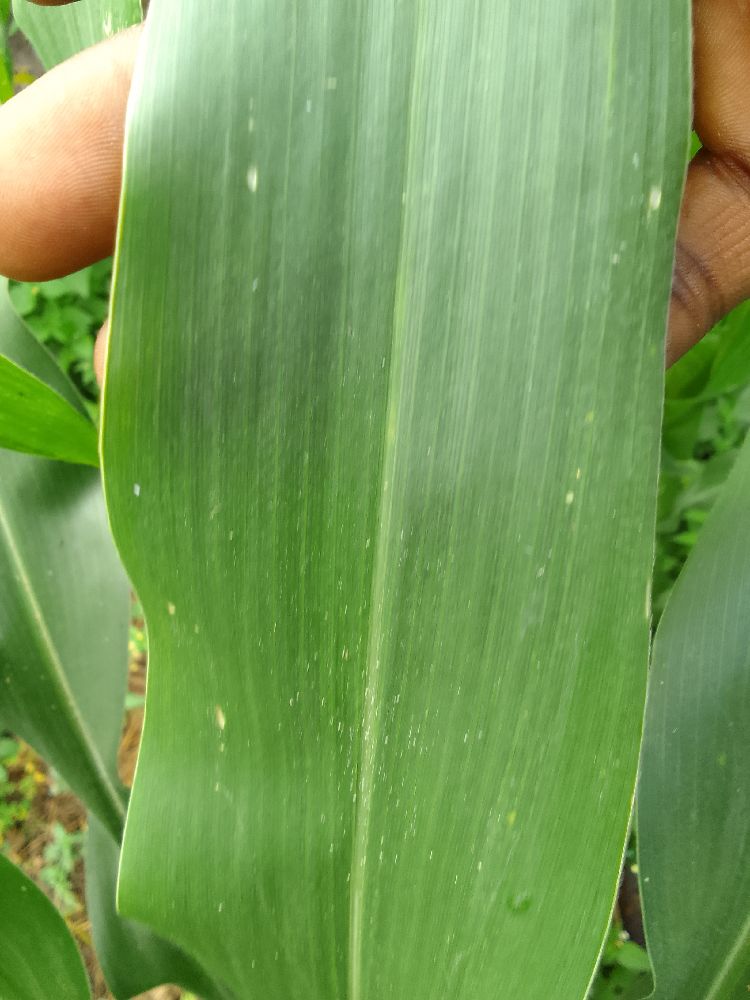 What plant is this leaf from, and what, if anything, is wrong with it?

maize, healthy
